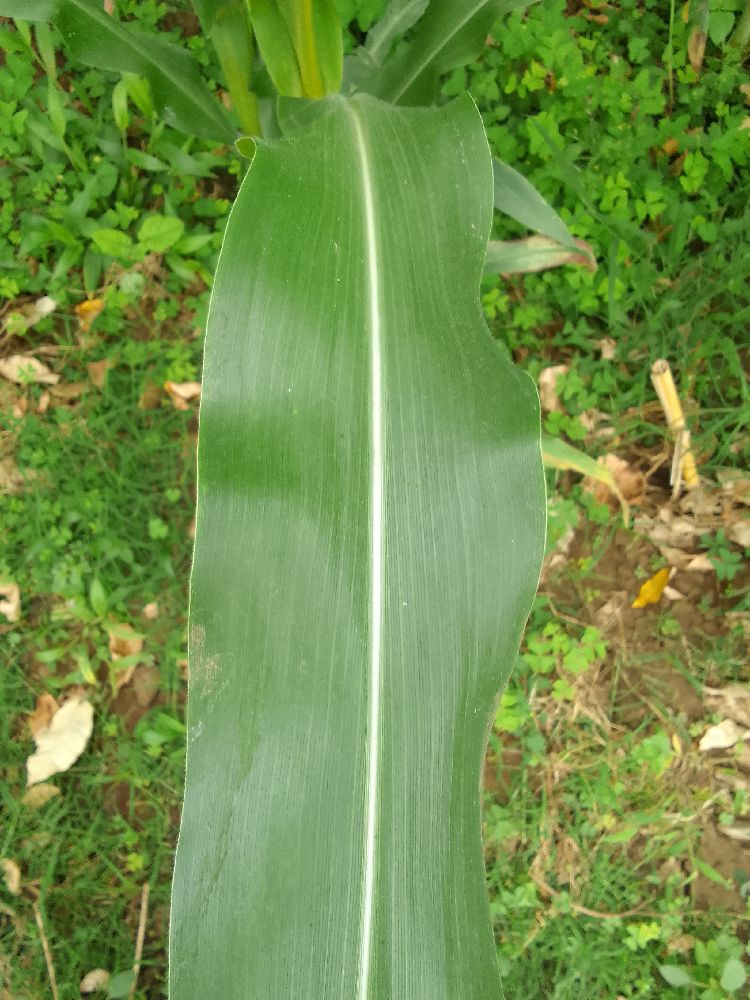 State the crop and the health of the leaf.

maize, healthy
